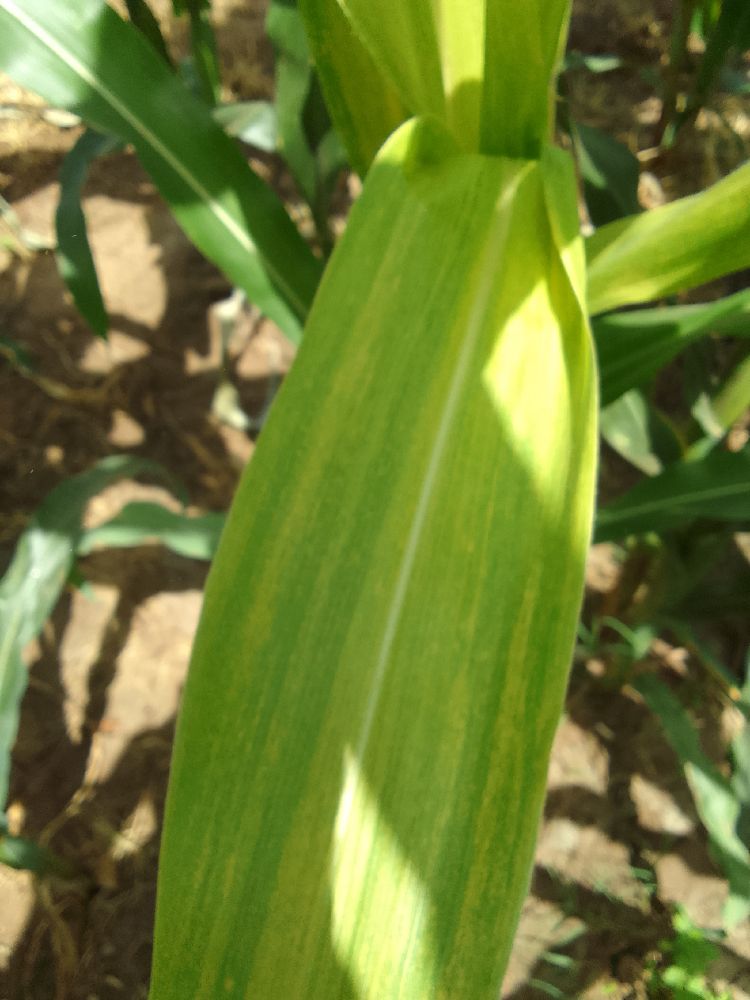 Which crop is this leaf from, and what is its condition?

maize, maize lethal necrosis
